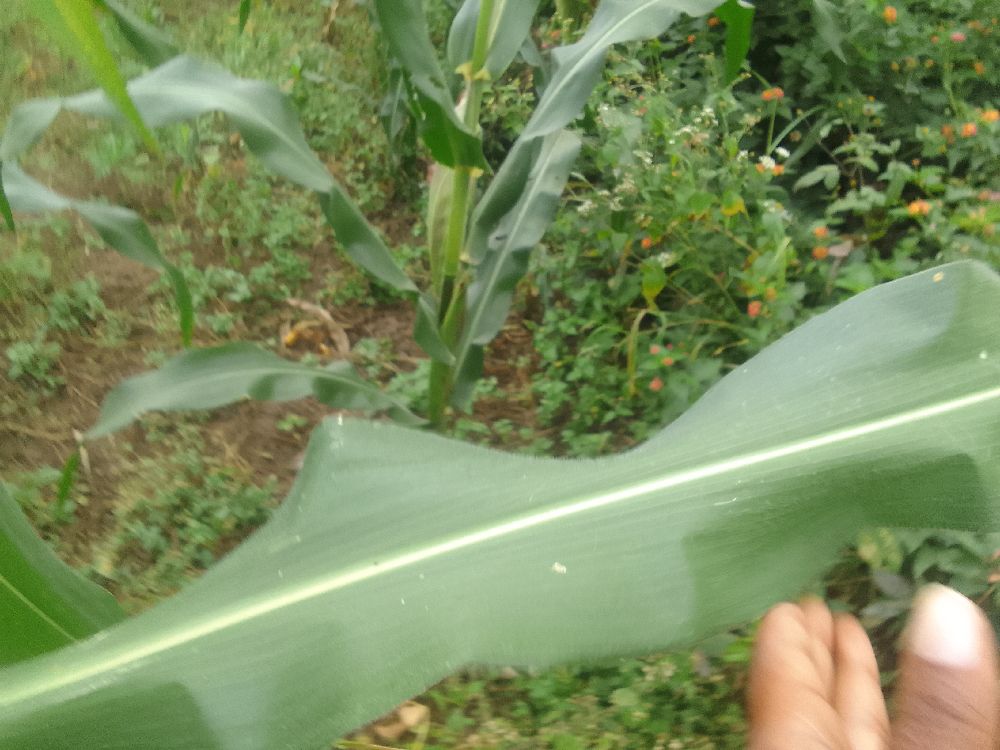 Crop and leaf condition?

maize, healthy
